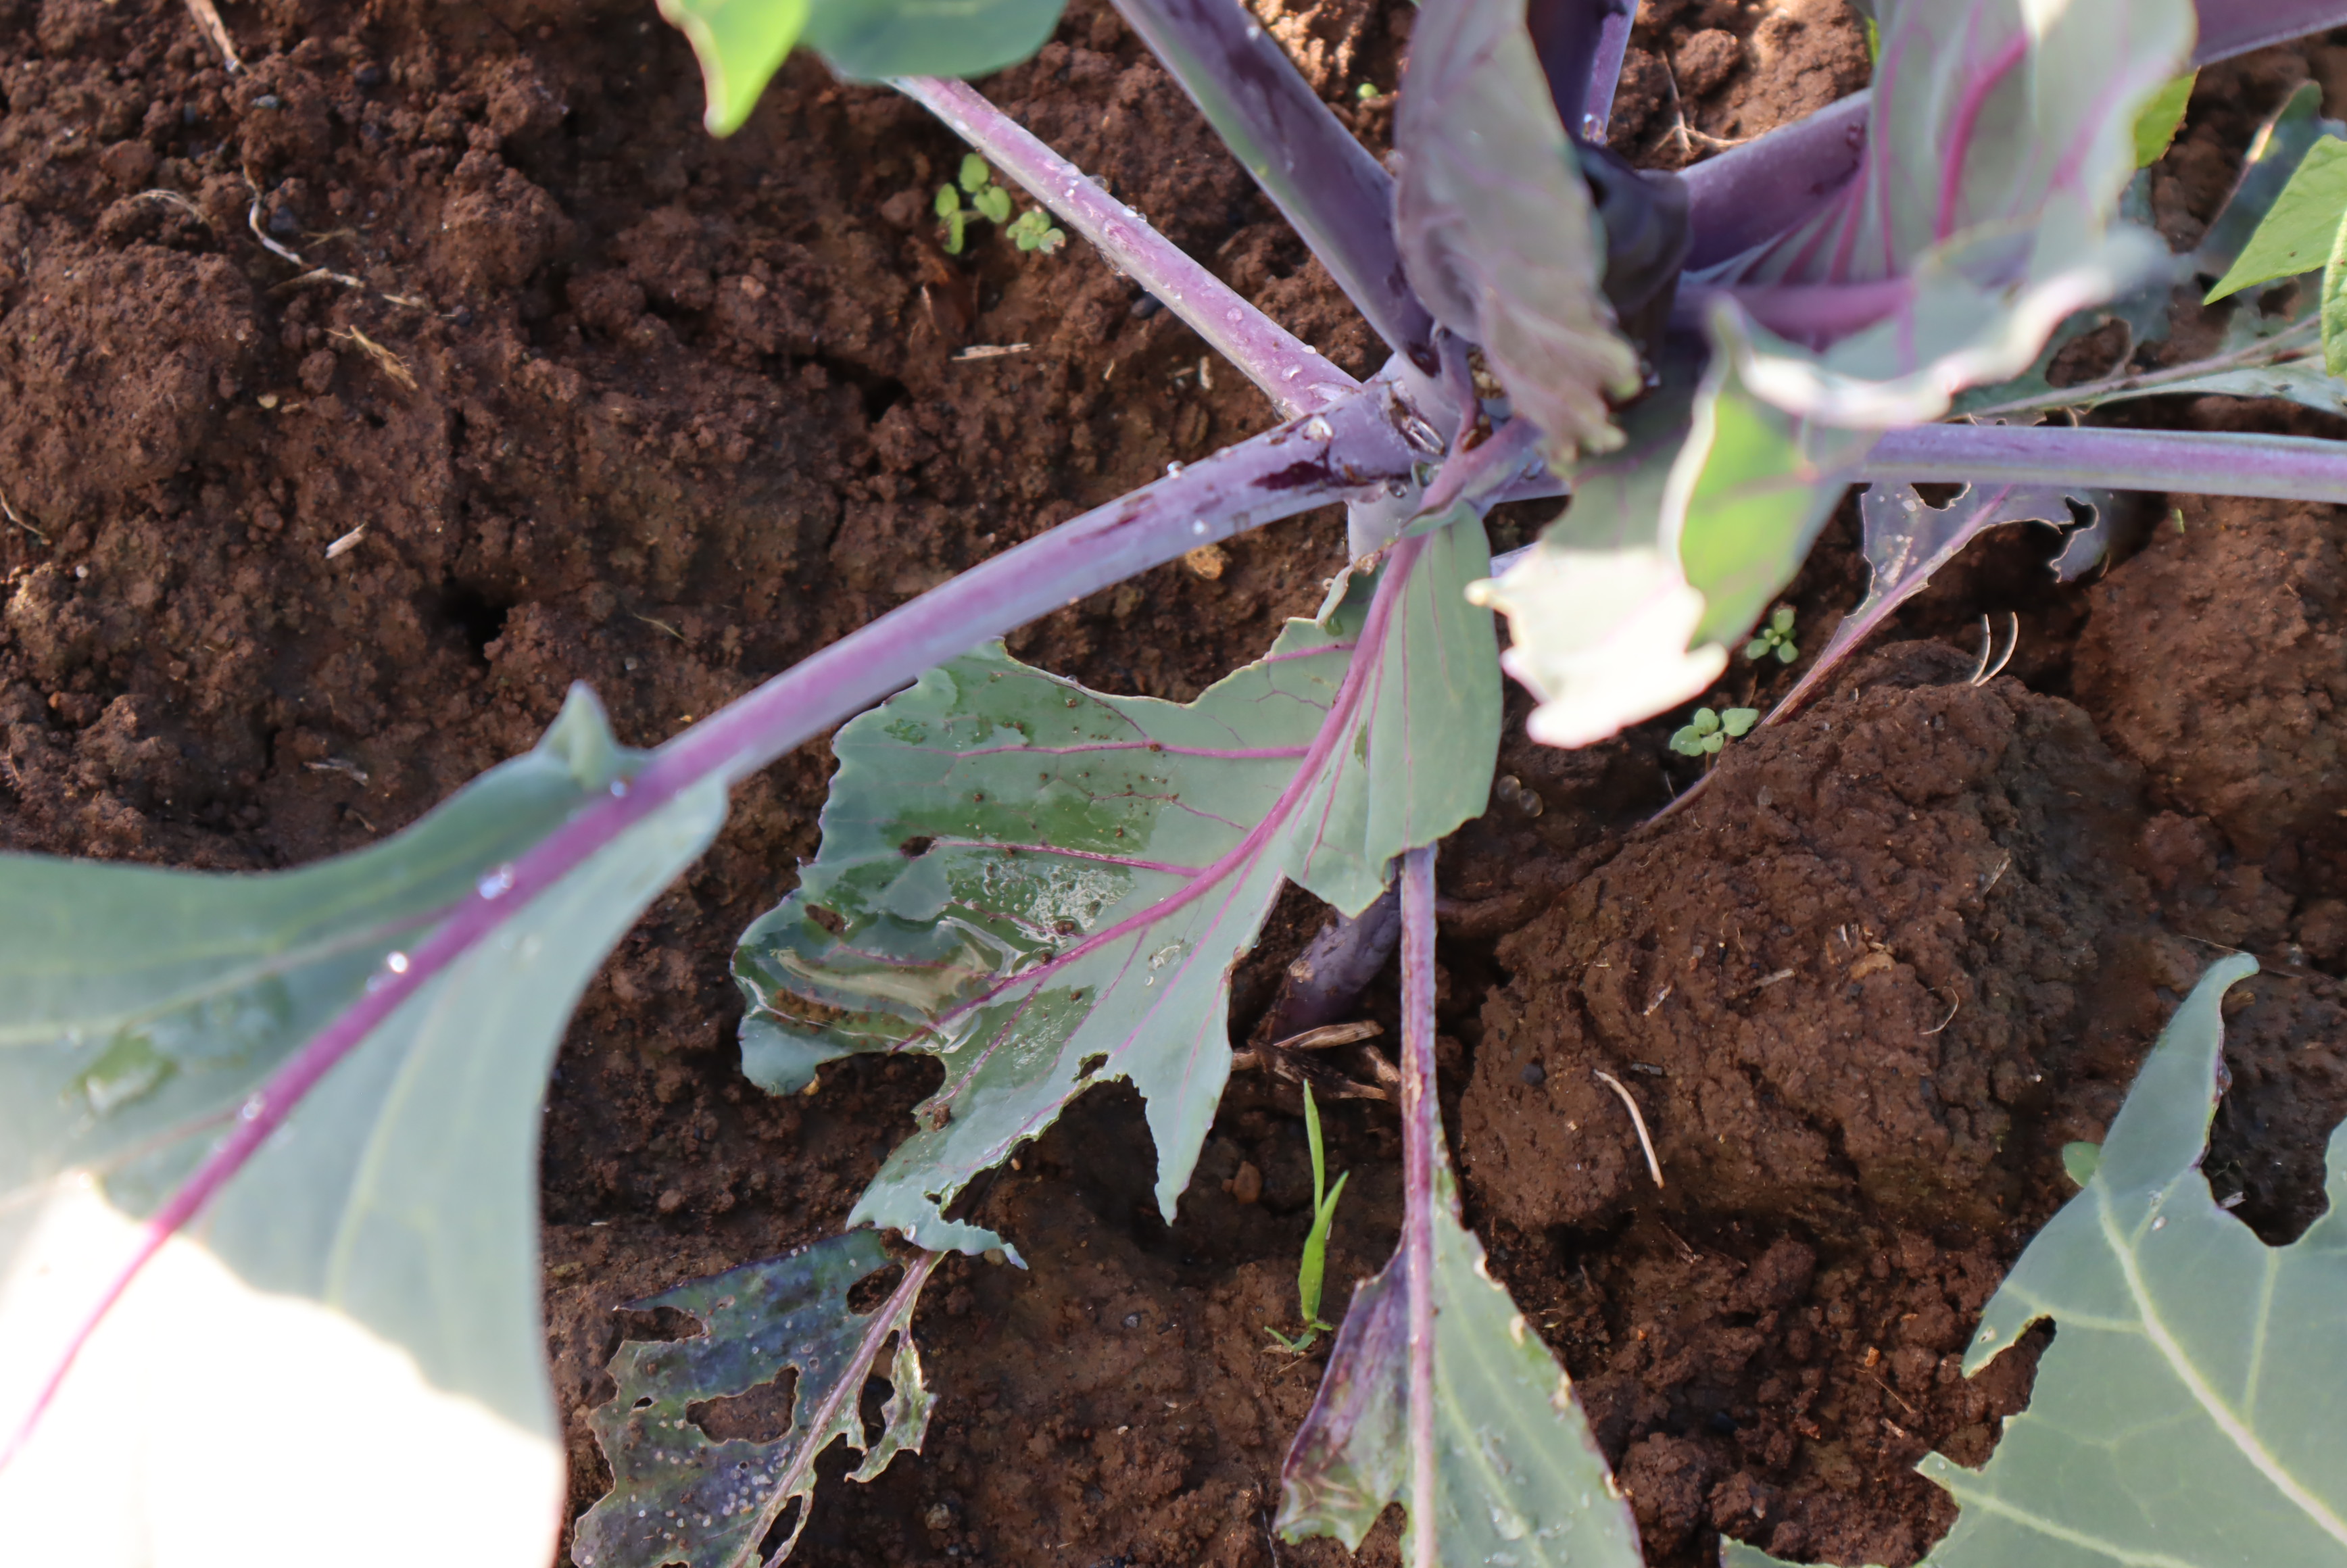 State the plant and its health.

cabbage, phytophagous
